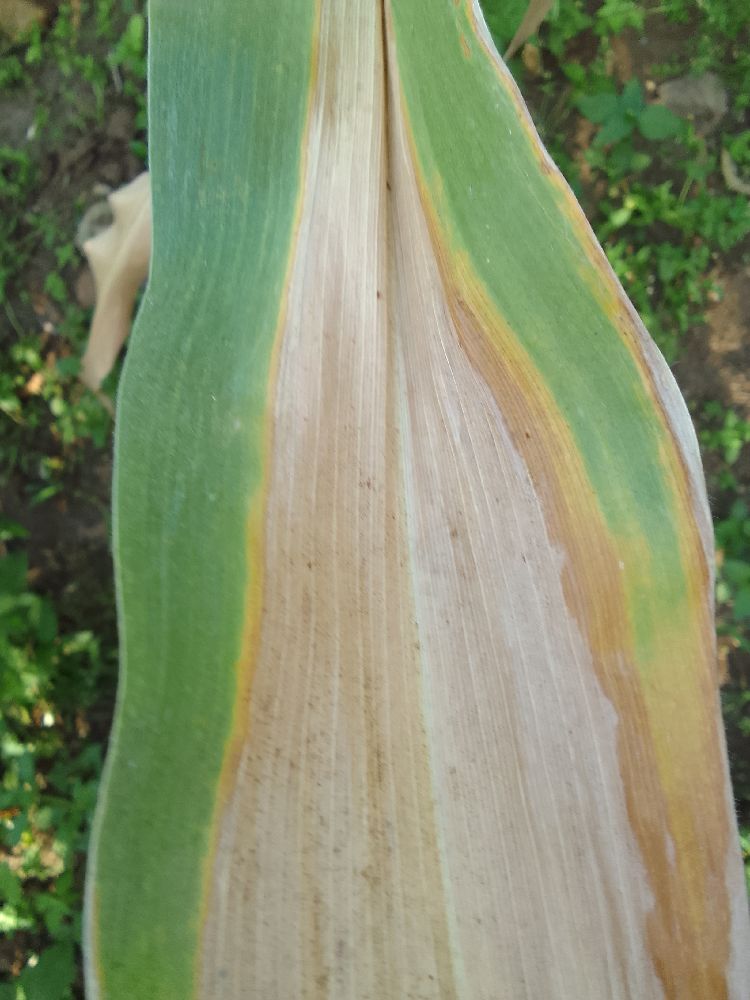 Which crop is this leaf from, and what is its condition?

maize, maize lethal necrosis
